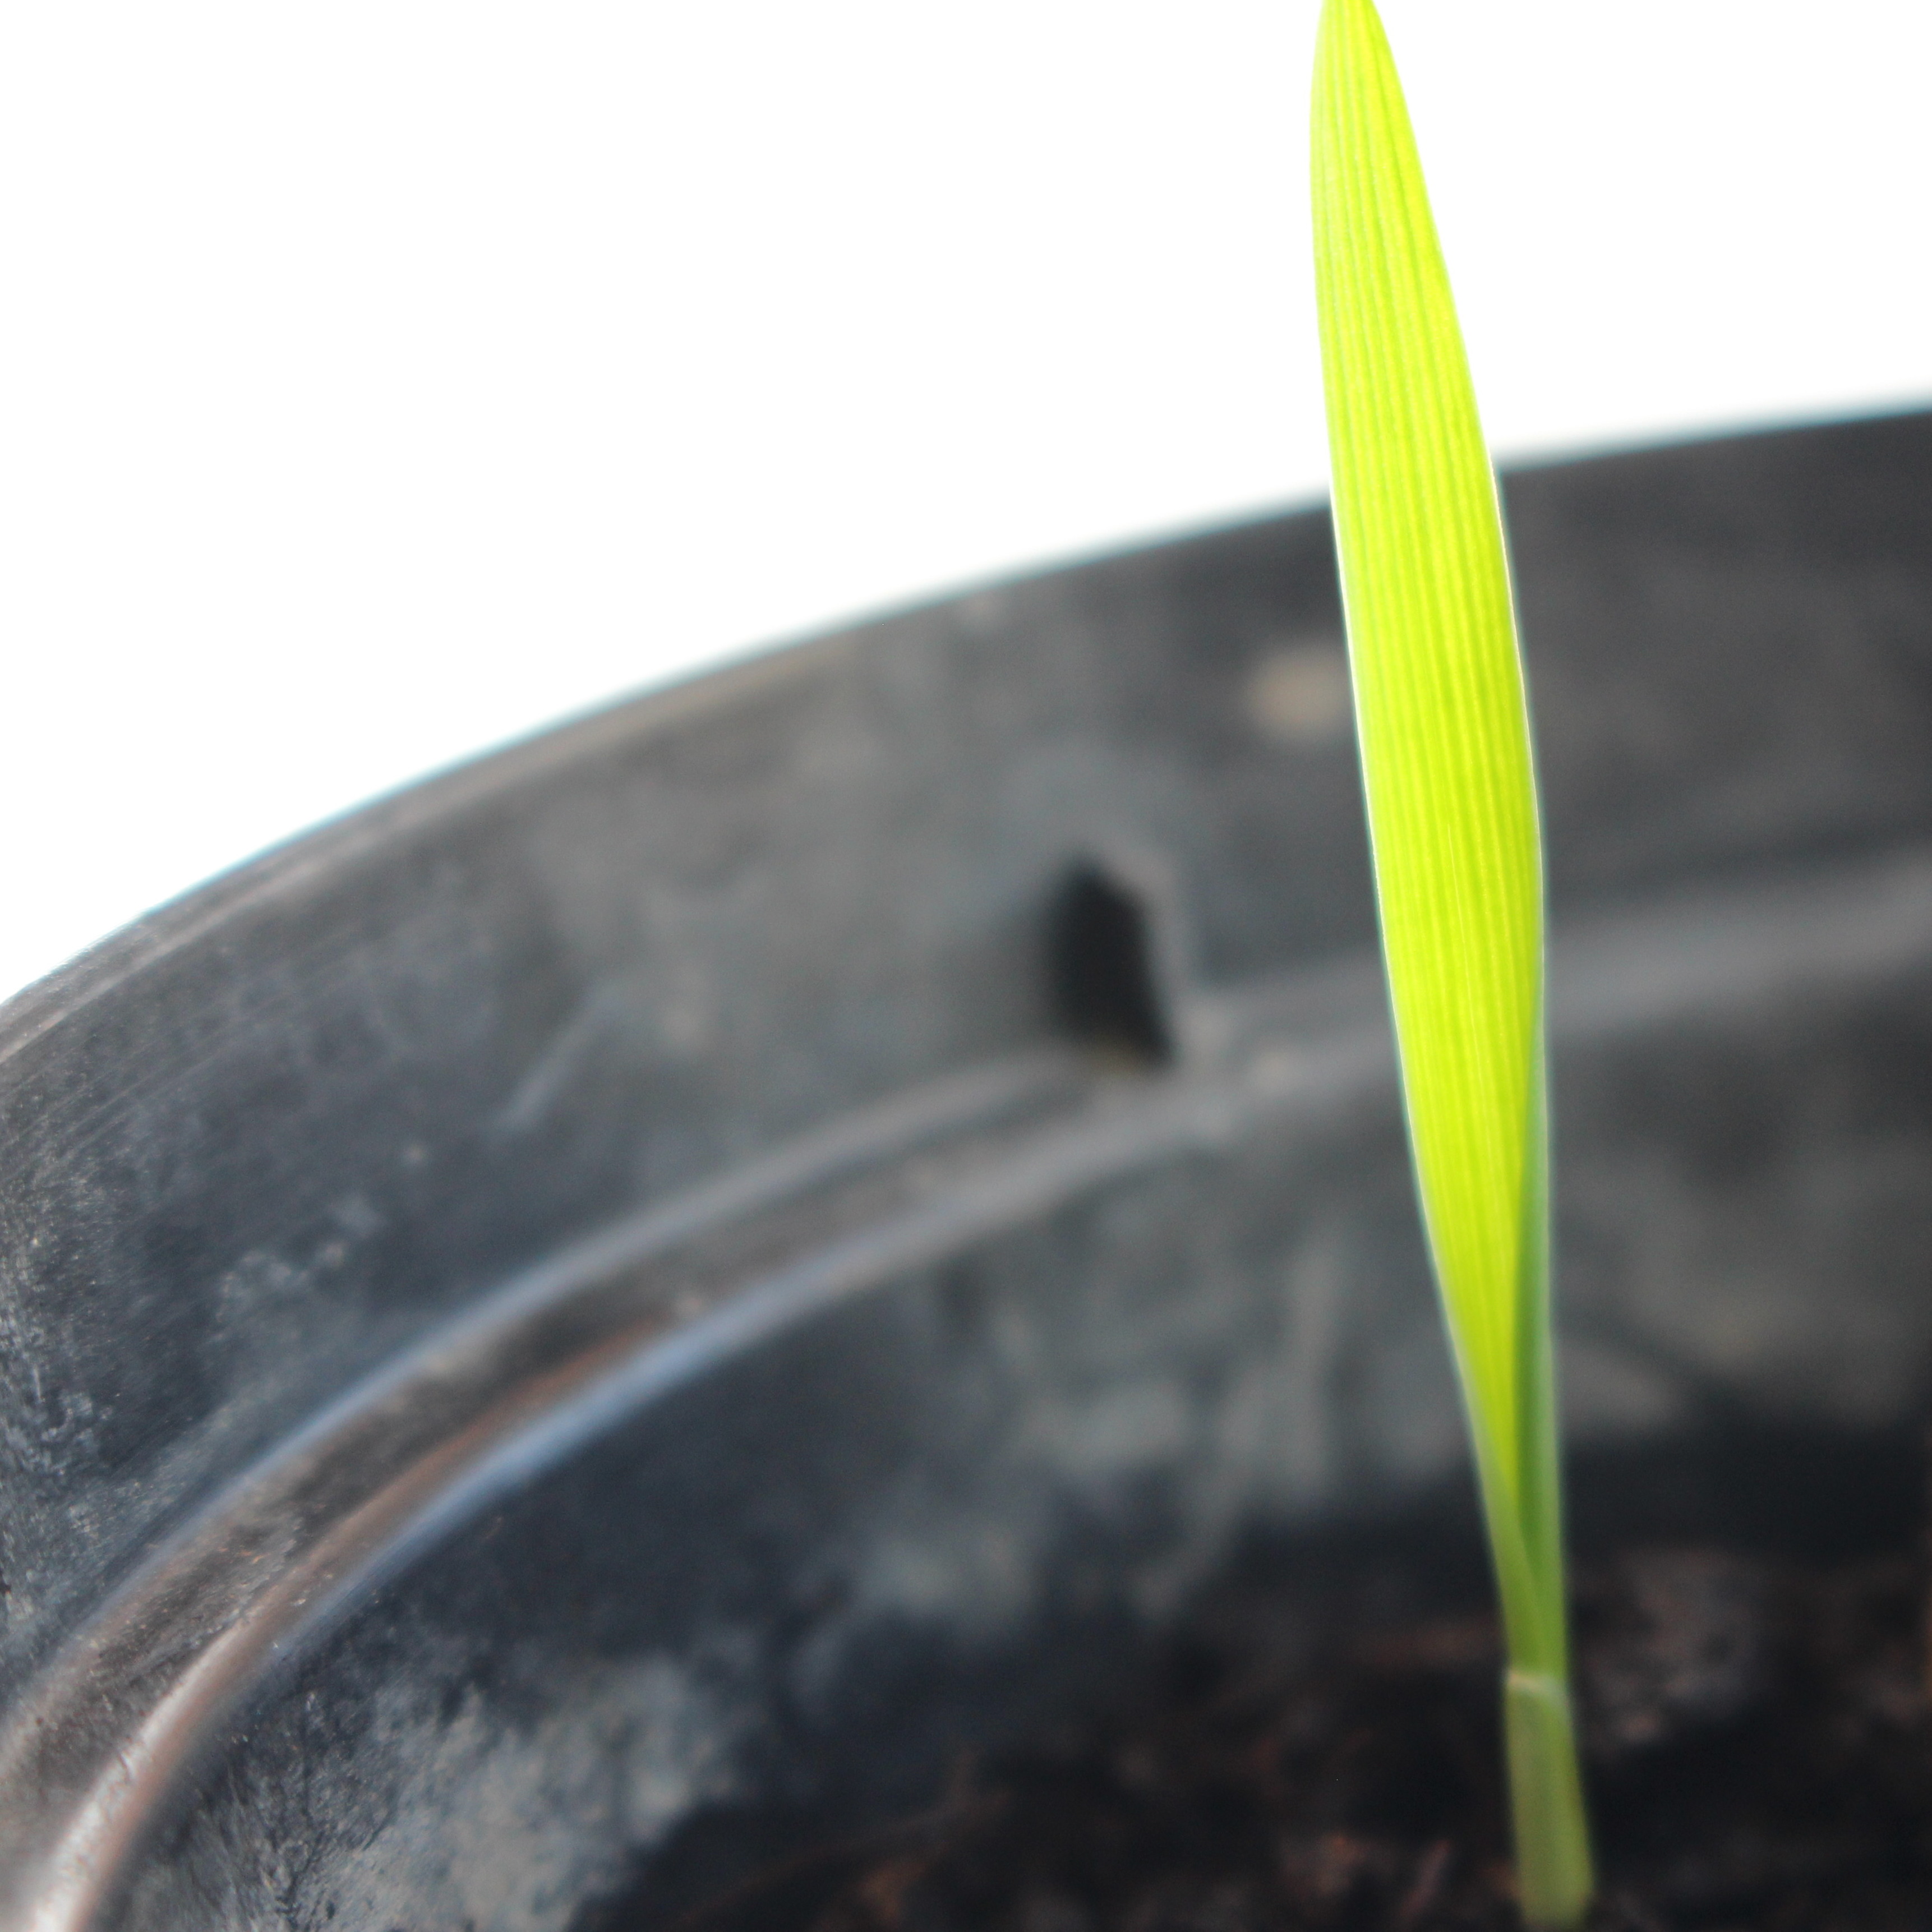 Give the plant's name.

Avena sterilis
